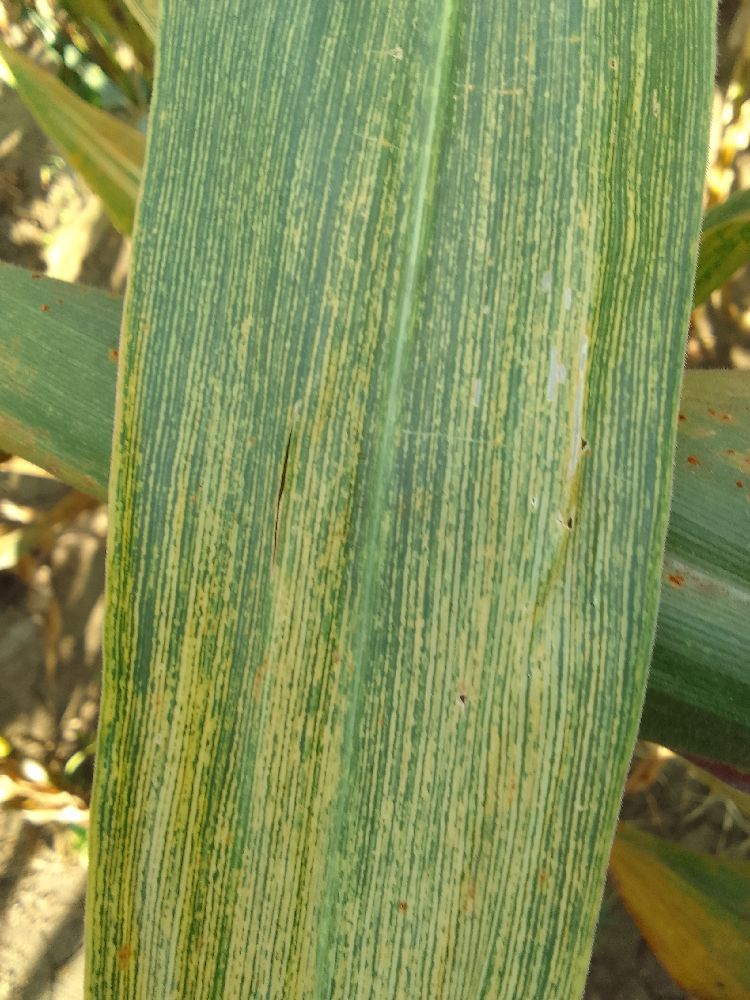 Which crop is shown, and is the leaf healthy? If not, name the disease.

maize, maize streak virus
